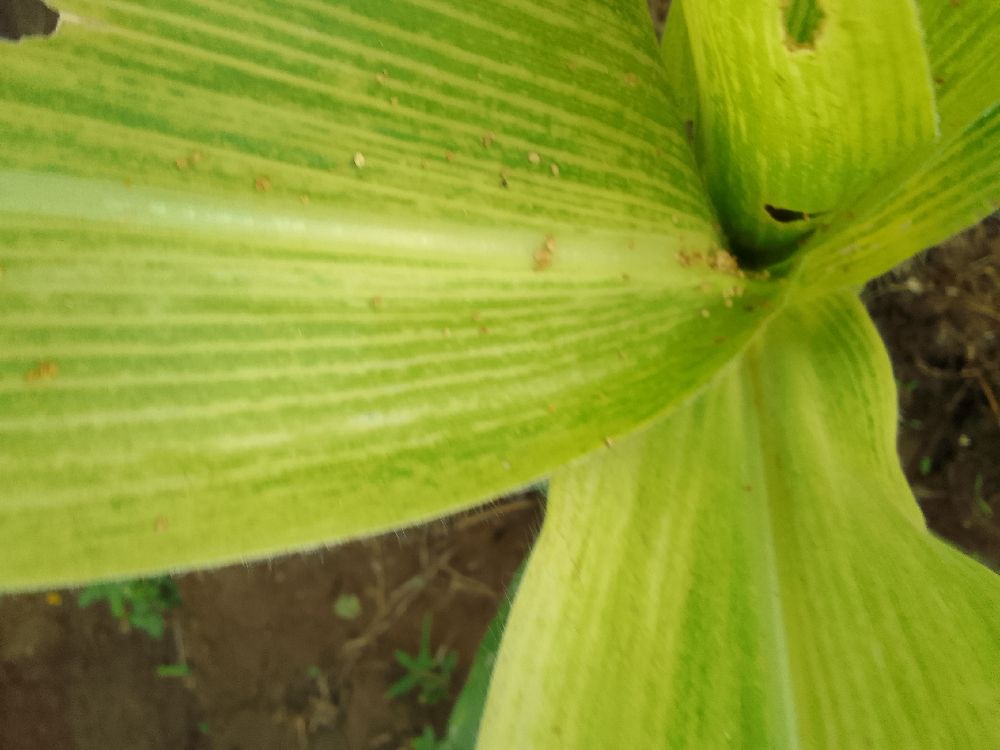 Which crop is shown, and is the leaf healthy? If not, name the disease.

maize, maize lethal necrosis
